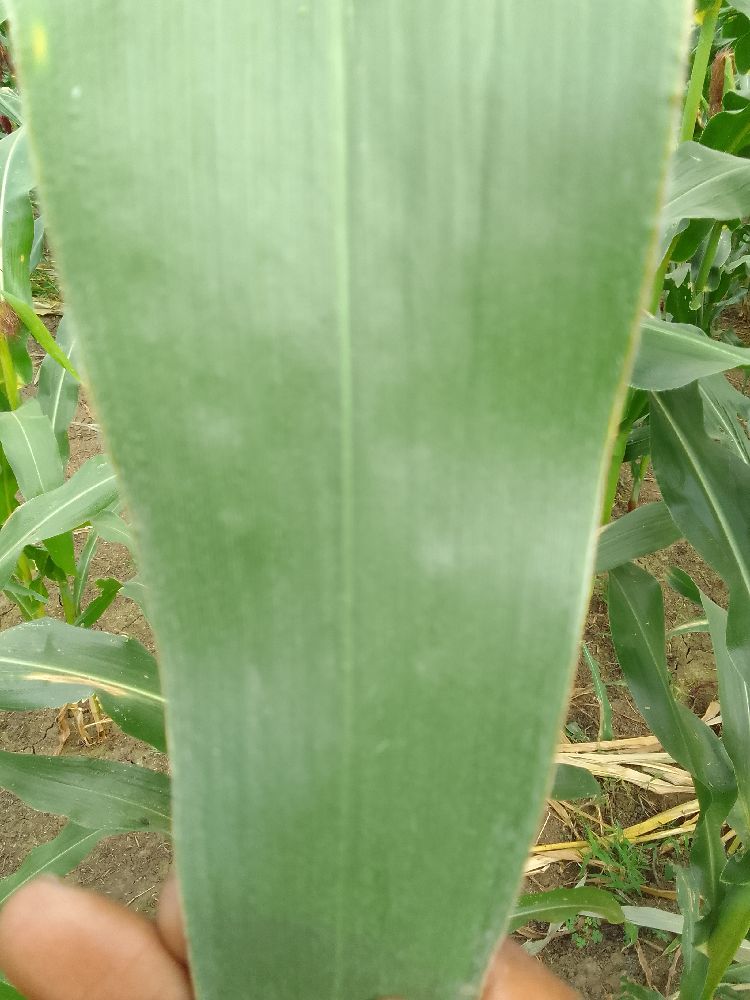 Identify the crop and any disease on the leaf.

maize, healthy
